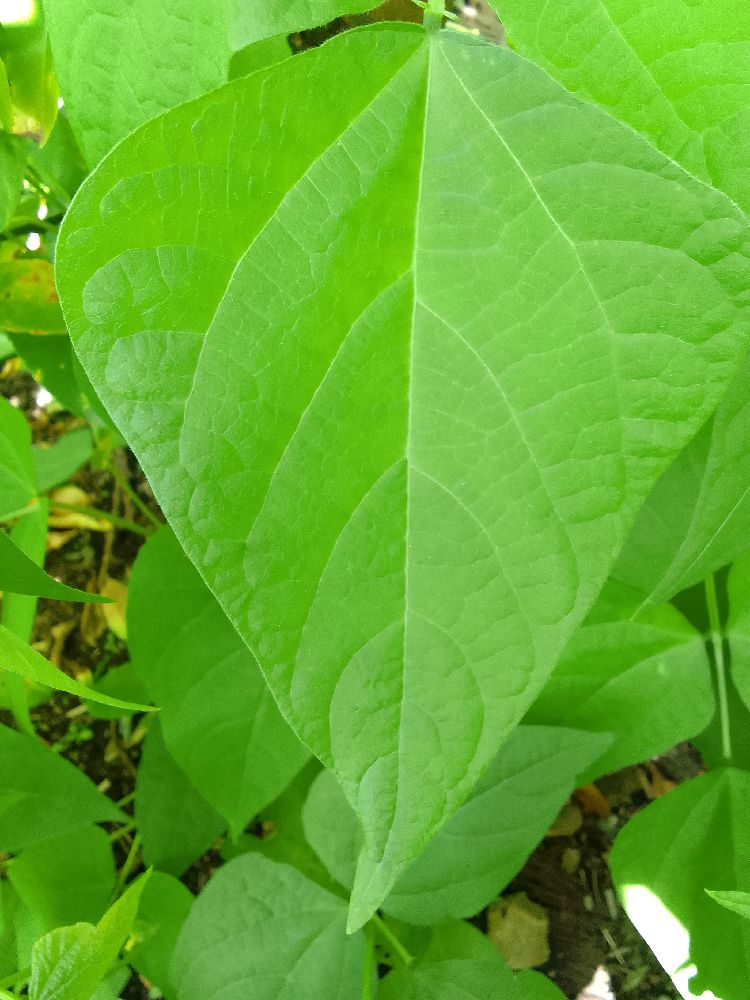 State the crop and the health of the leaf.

common bean, healthy
